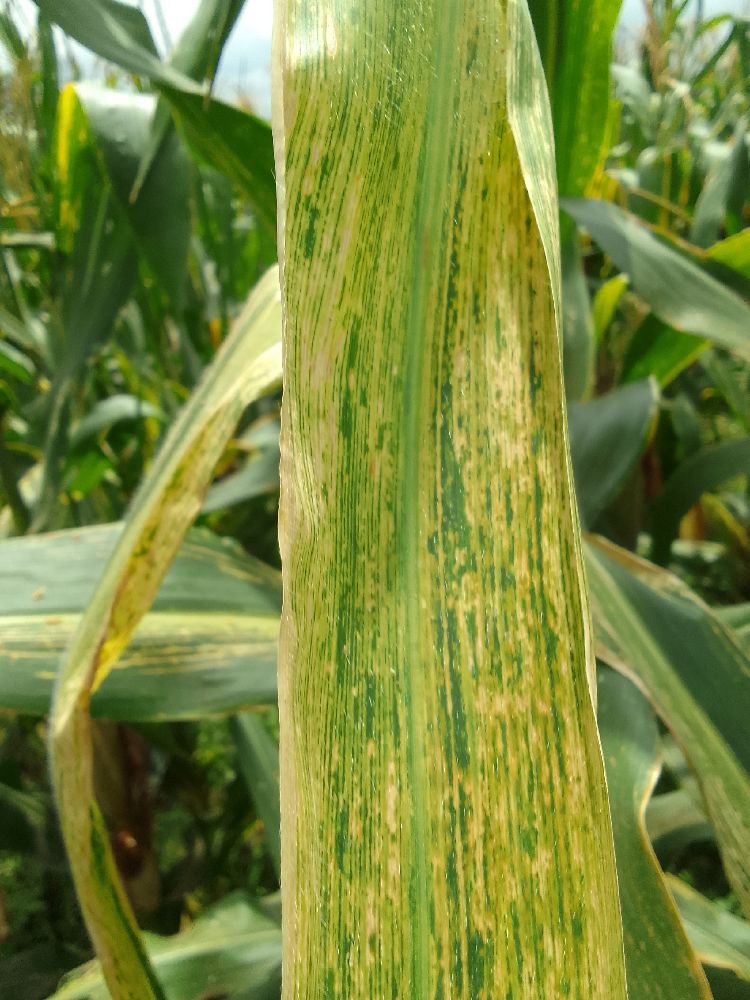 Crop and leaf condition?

maize, maize lethal necrosis
